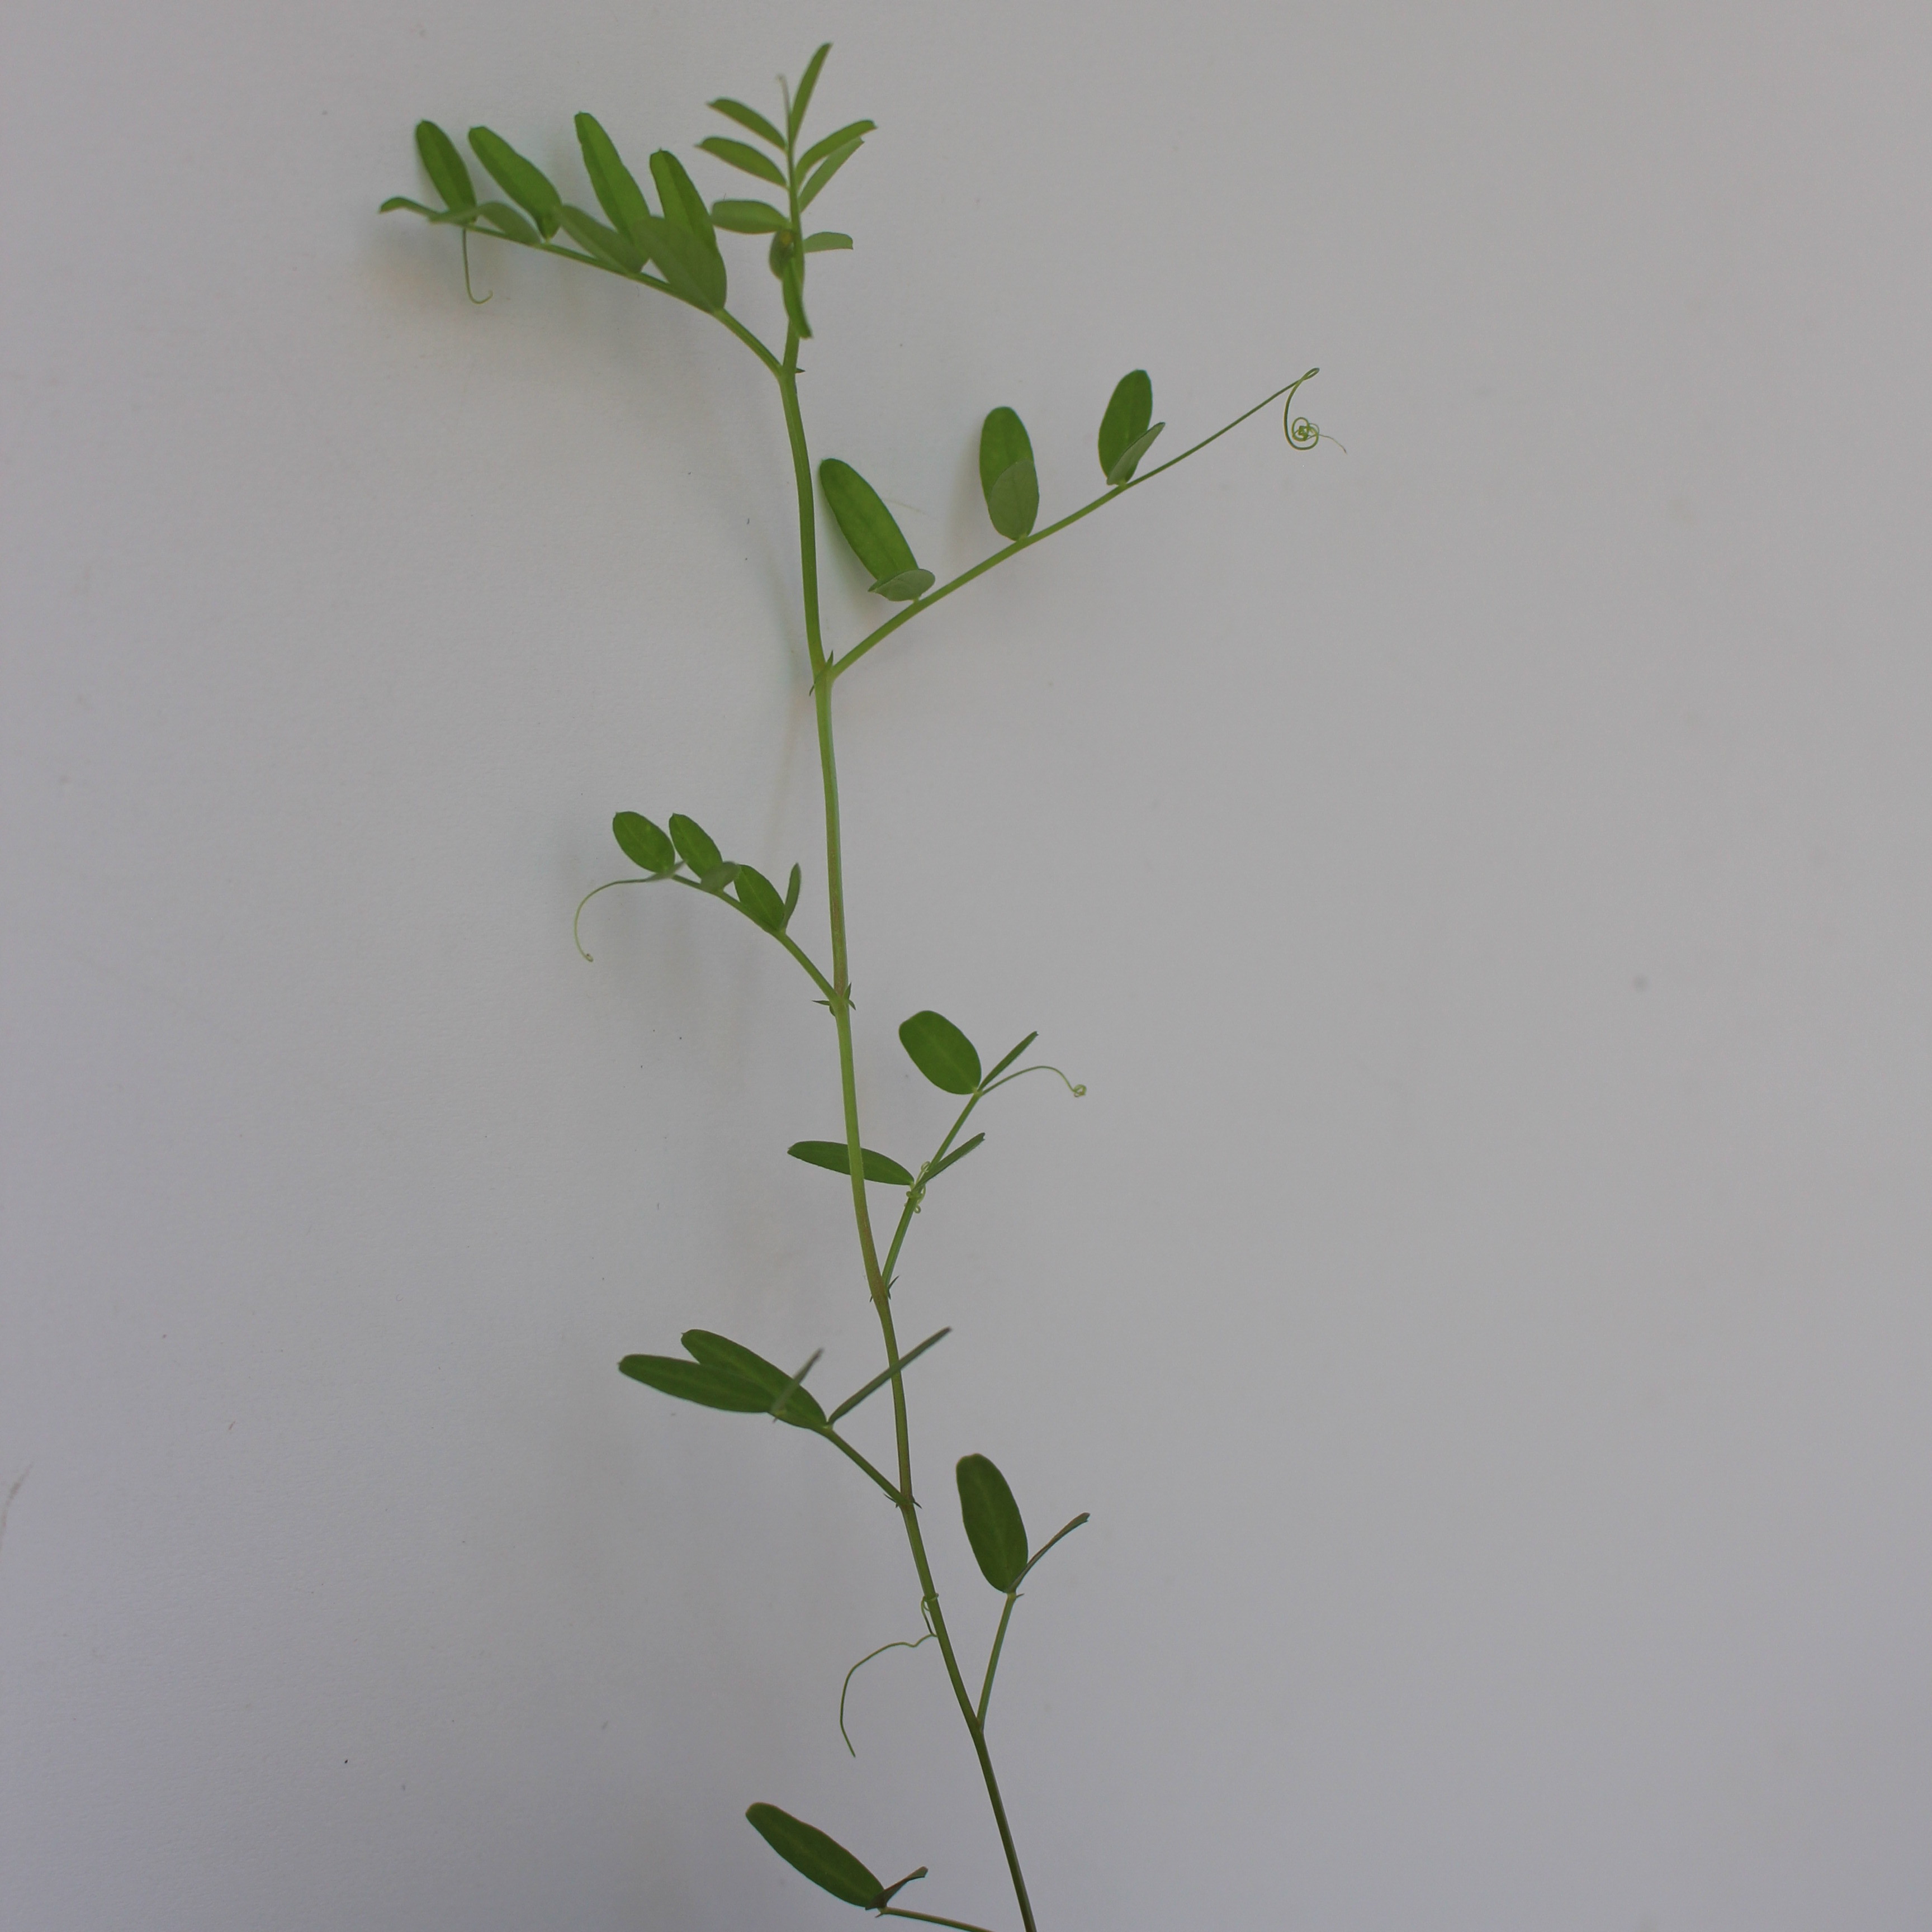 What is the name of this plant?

Vicia sativa
